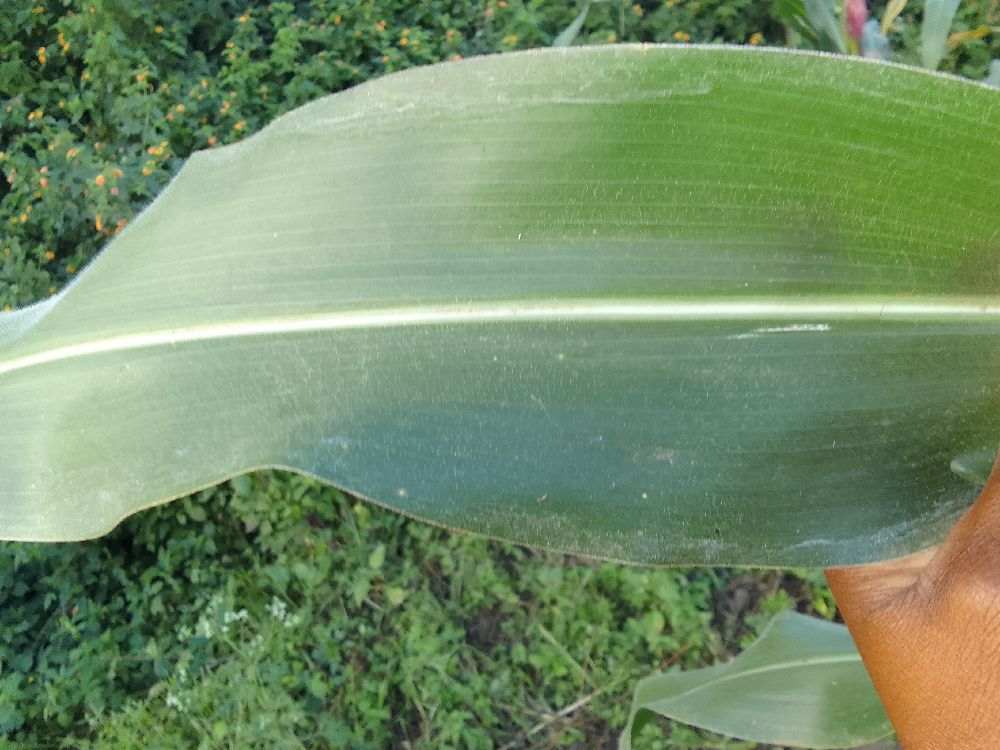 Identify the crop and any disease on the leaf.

maize, healthy
